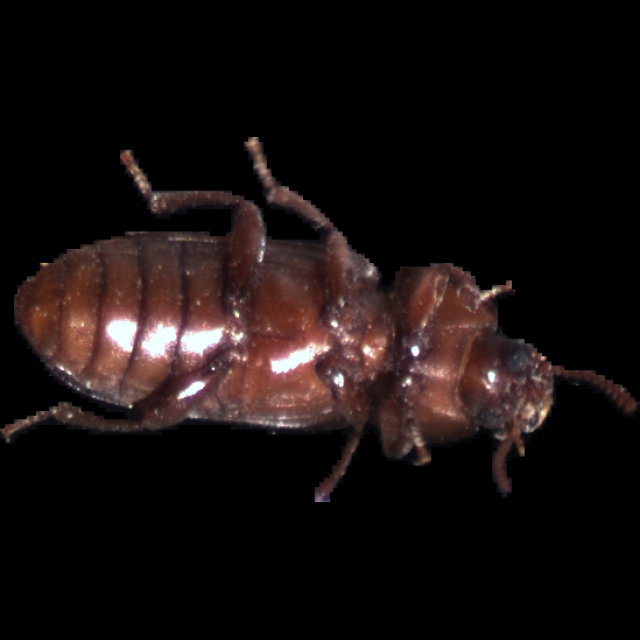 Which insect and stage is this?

mealworm beetle
